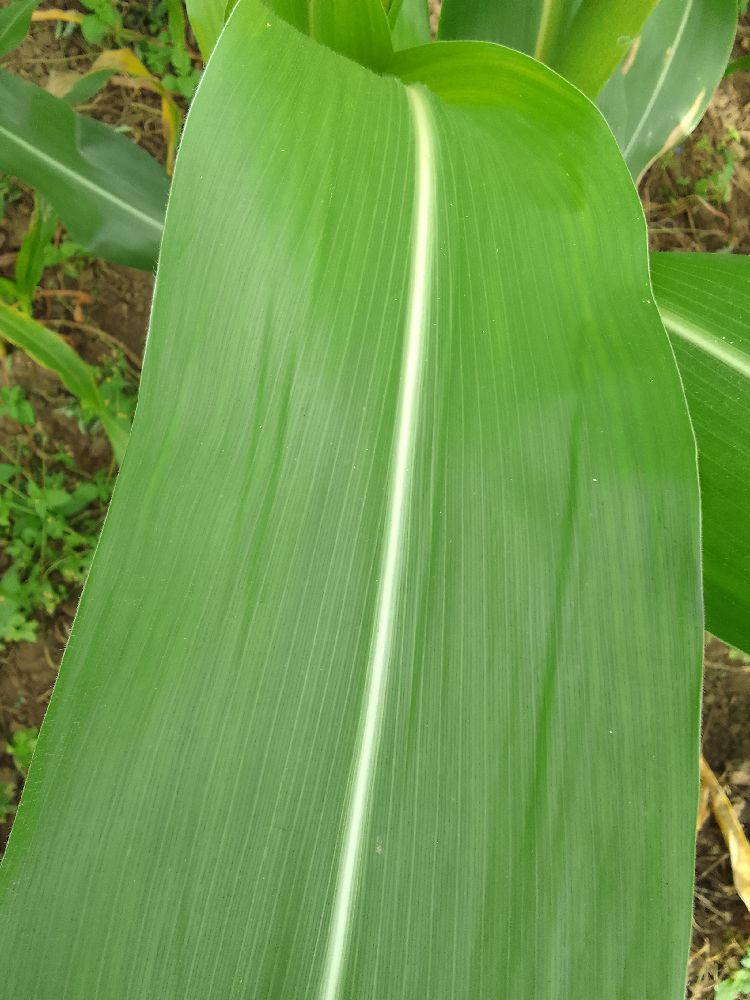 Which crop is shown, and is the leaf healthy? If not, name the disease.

maize, healthy
